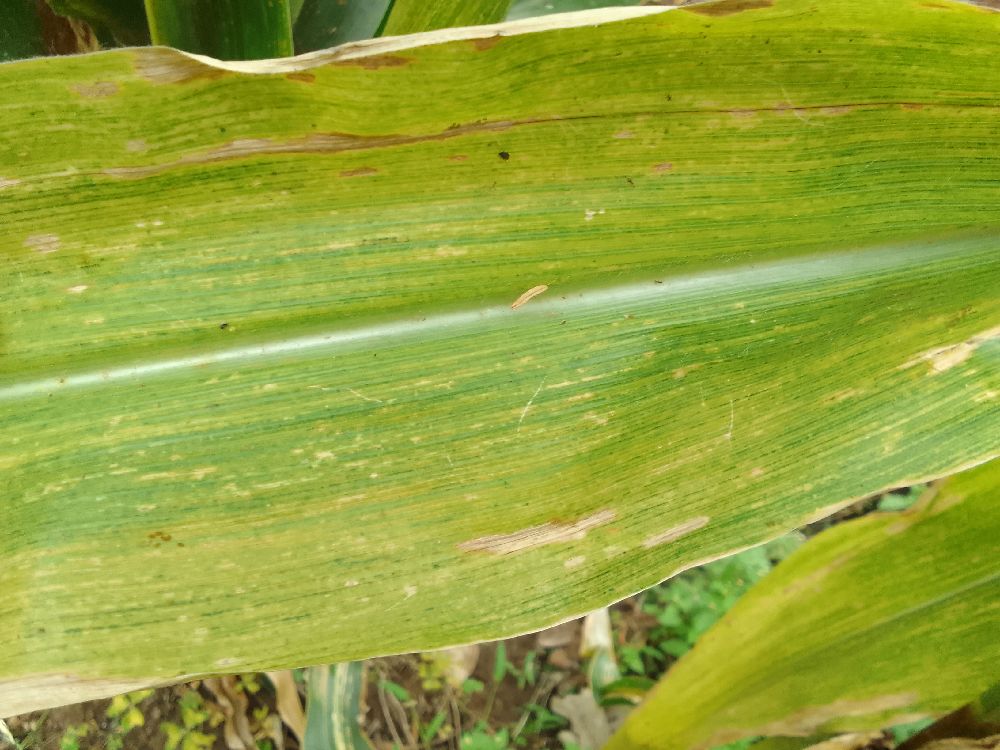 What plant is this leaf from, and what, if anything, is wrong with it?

maize, maize lethal necrosis
